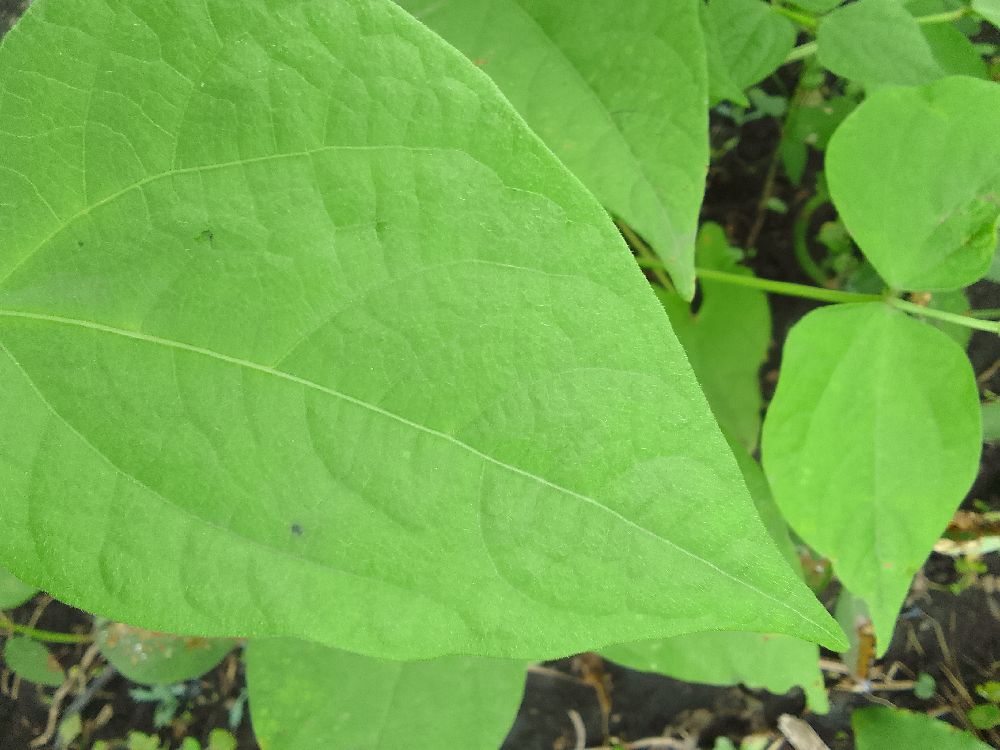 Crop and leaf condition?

common bean, healthy
